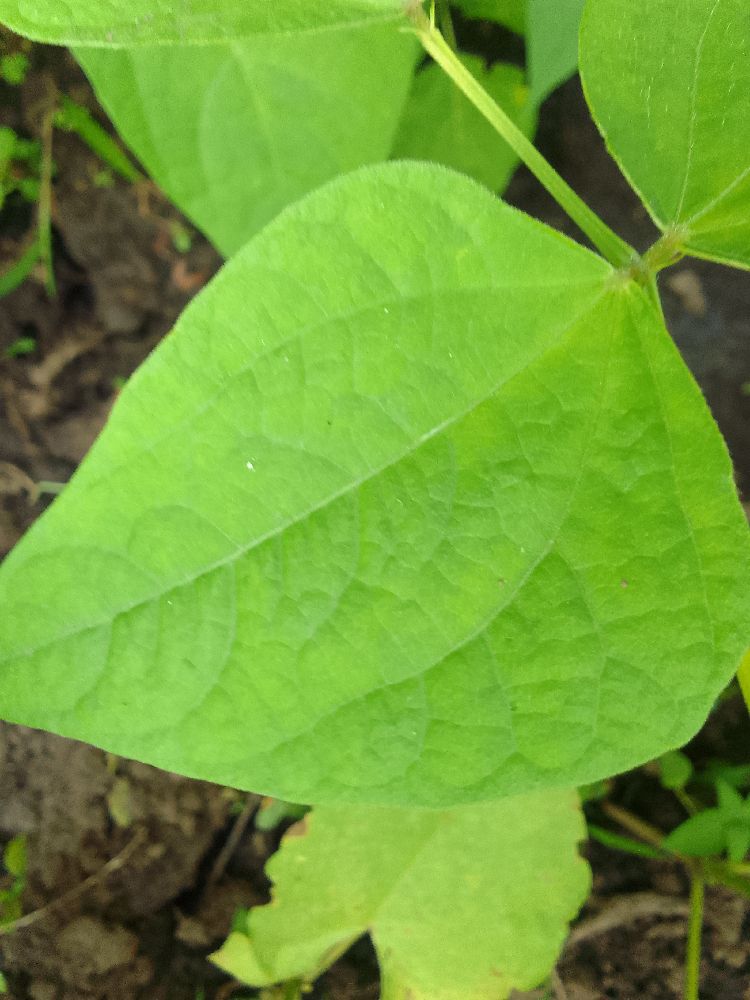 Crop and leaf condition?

common bean, healthy
